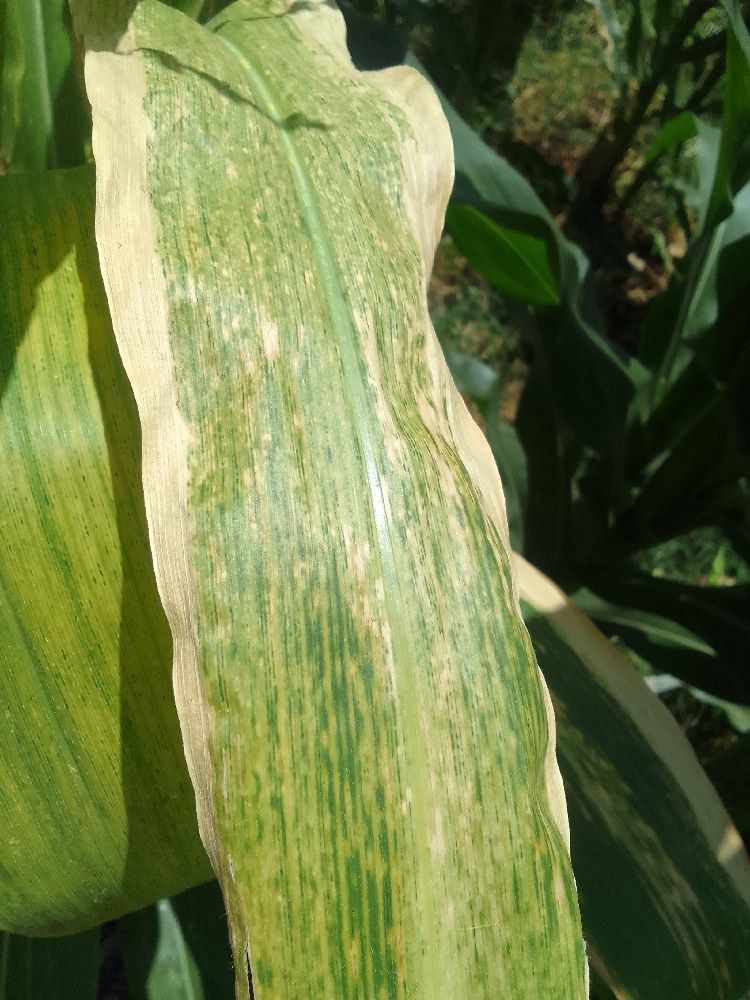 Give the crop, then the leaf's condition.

maize, maize lethal necrosis
